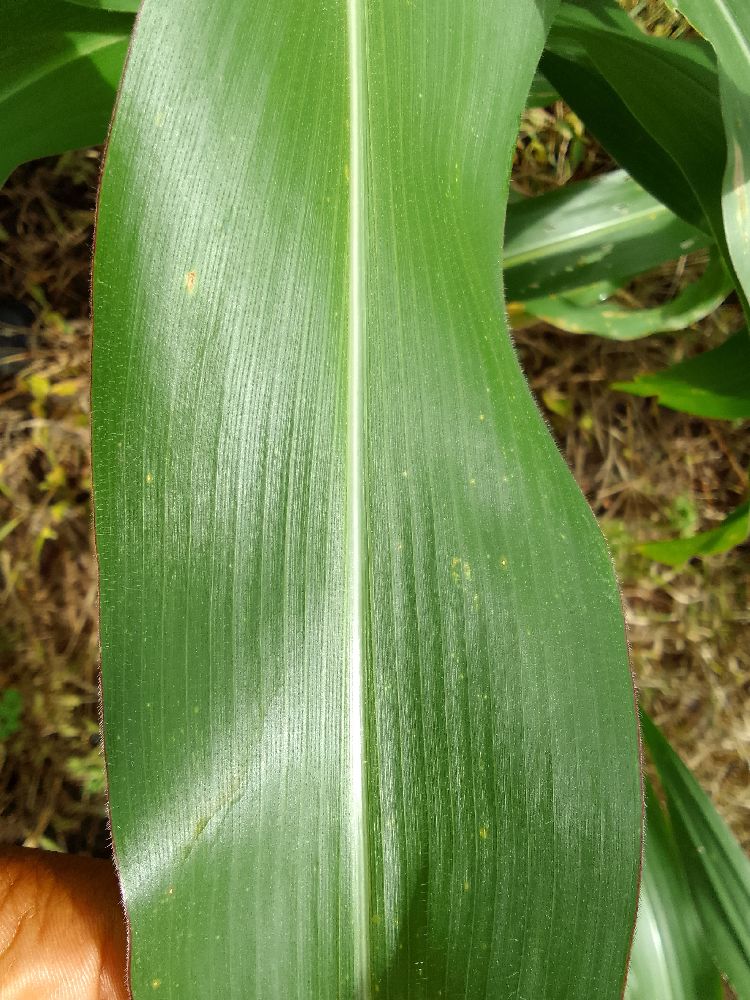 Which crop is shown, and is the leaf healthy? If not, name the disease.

maize, healthy
